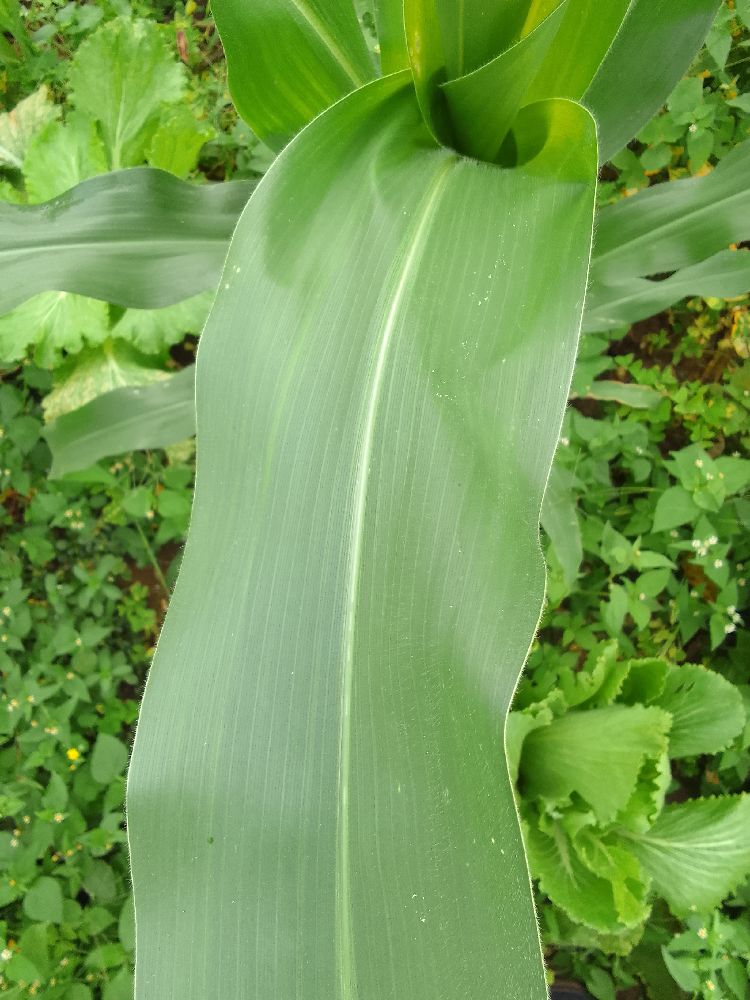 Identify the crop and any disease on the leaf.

maize, healthy
